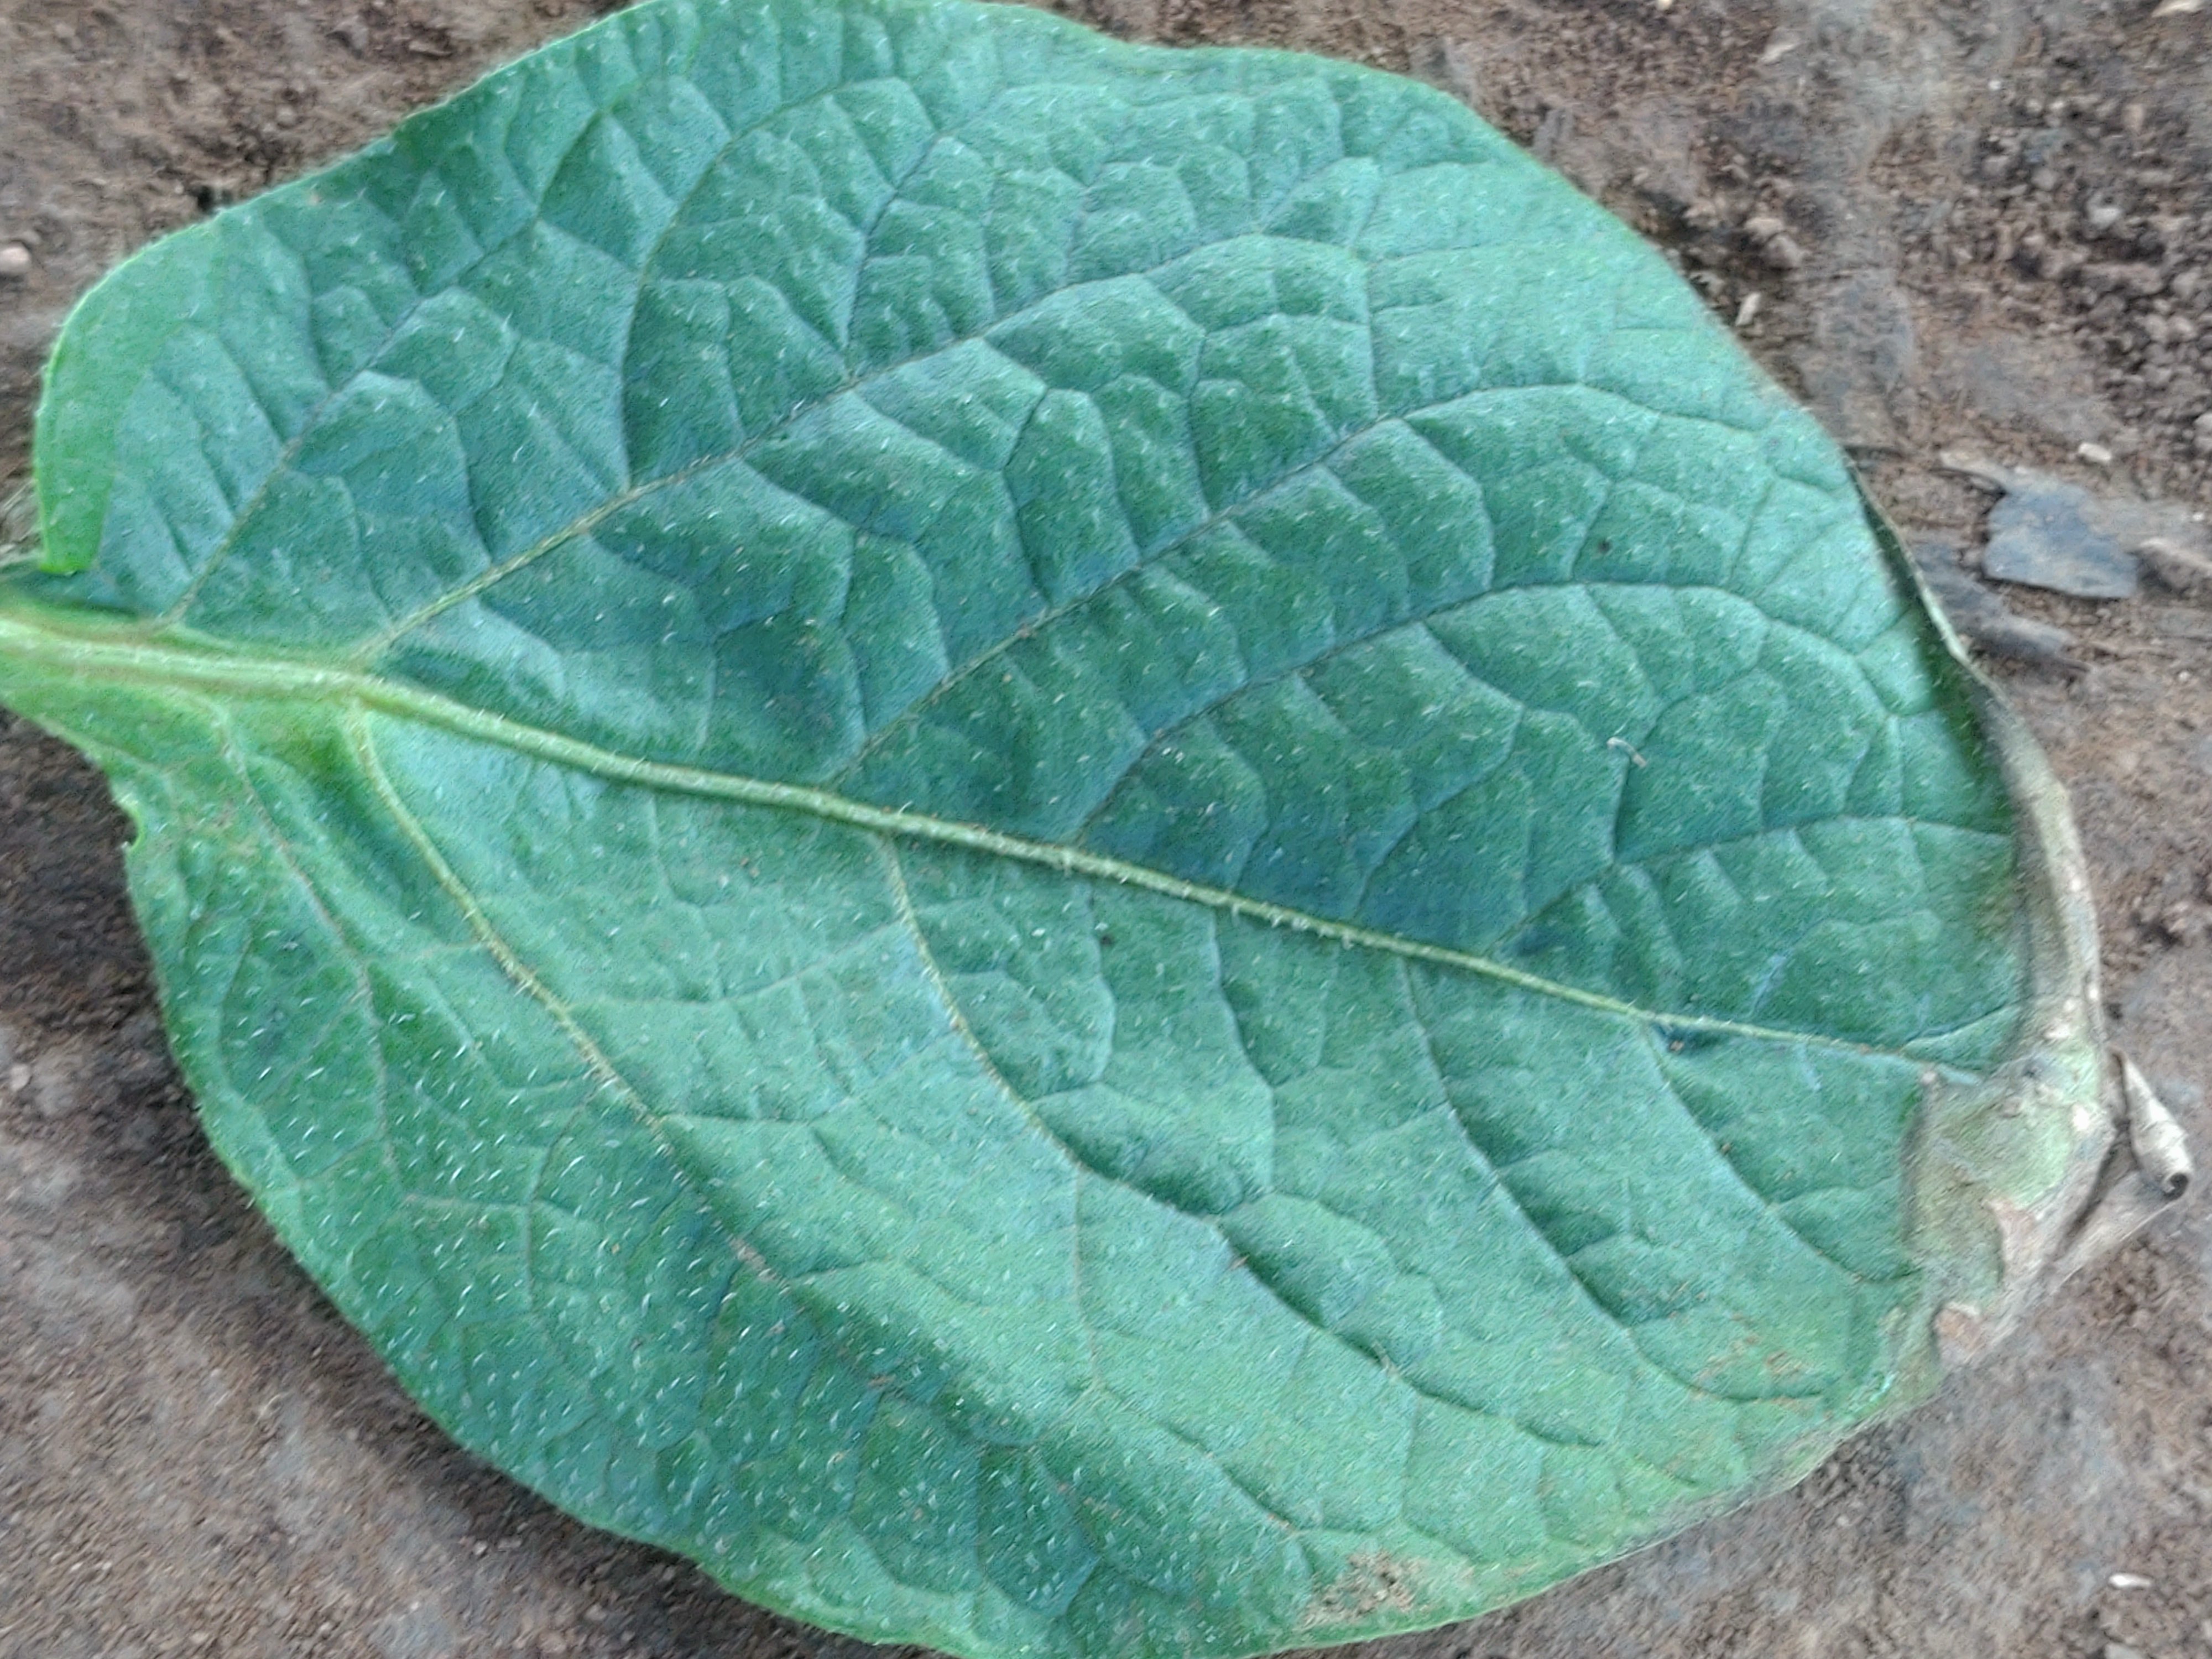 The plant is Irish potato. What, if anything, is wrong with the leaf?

early blight
